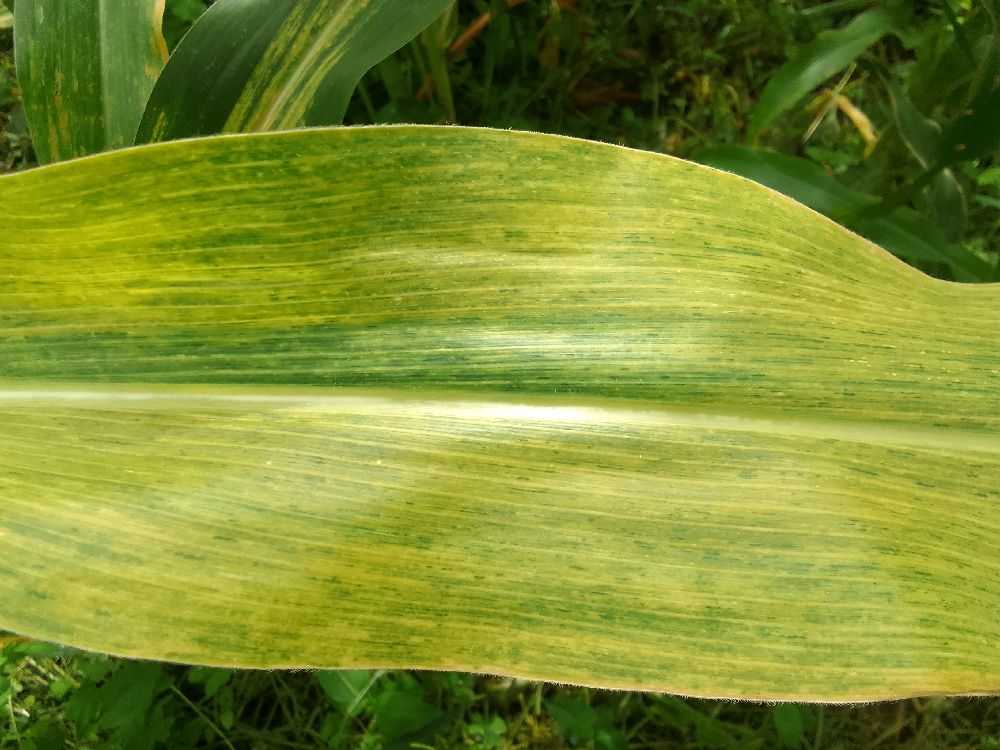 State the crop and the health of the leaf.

maize, maize lethal necrosis
